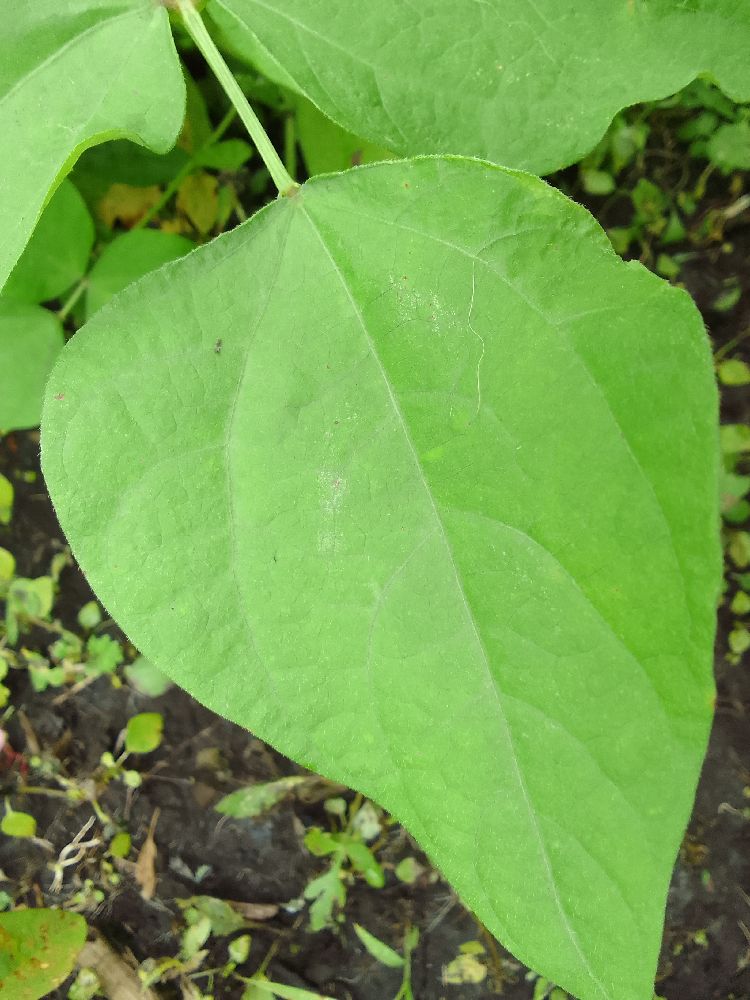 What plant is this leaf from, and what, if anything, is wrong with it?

common bean, healthy
